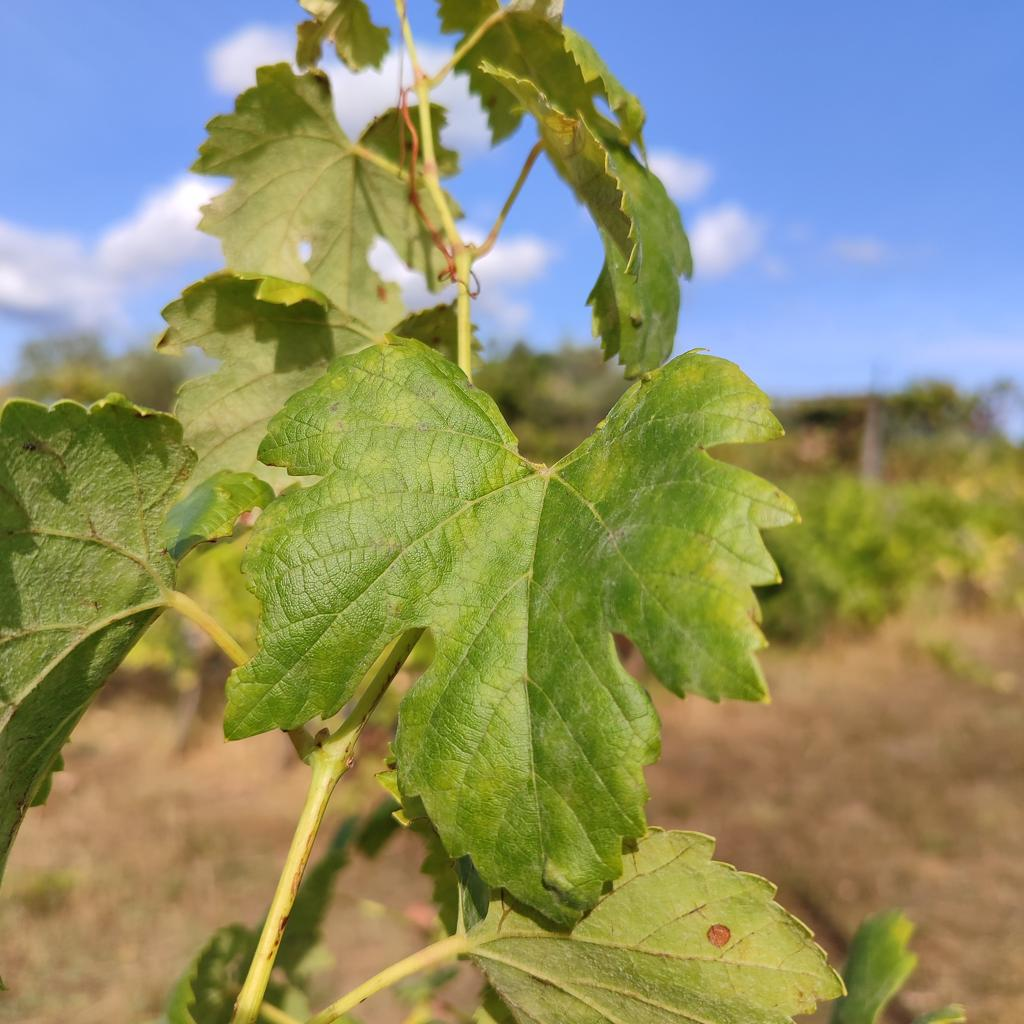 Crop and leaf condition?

grapevine, powdery mildew
